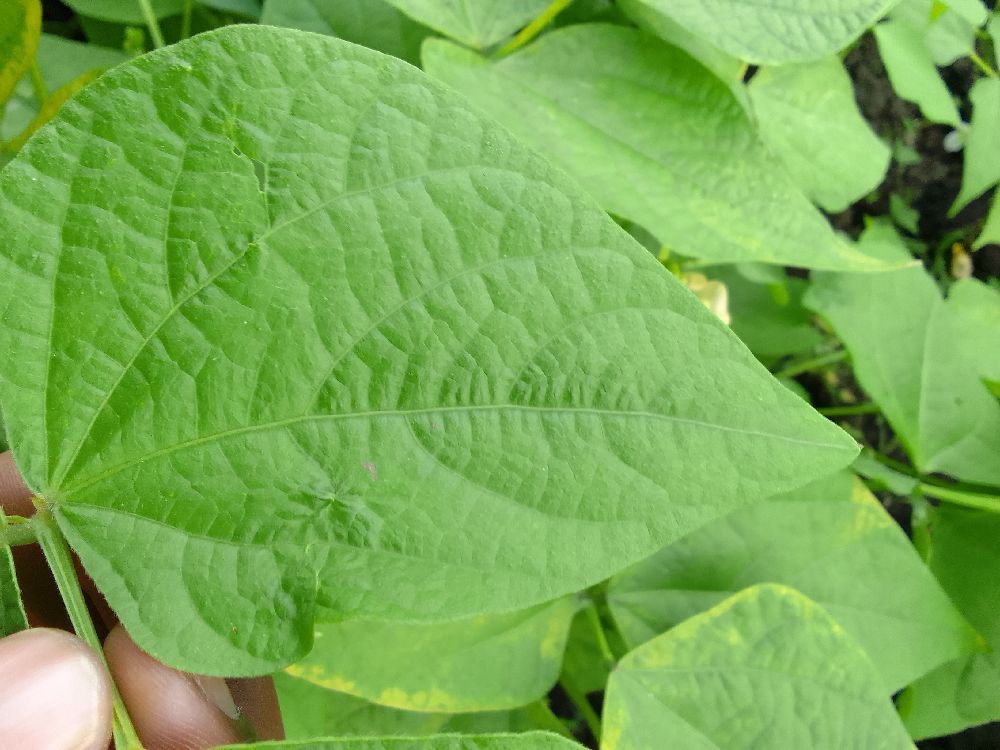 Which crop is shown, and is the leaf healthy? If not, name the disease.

common bean, healthy
